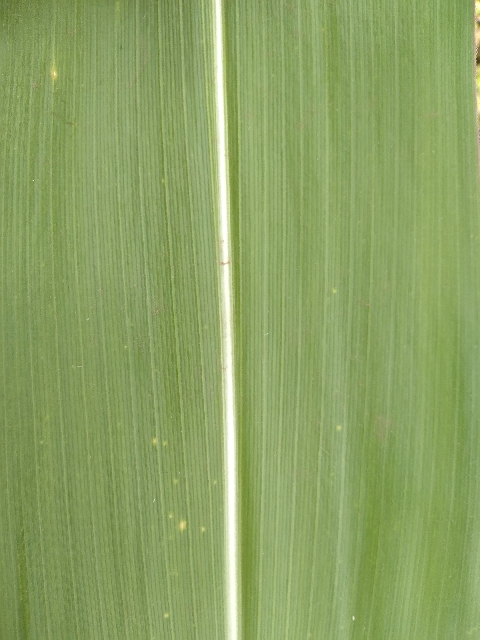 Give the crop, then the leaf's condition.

maize, healthy
